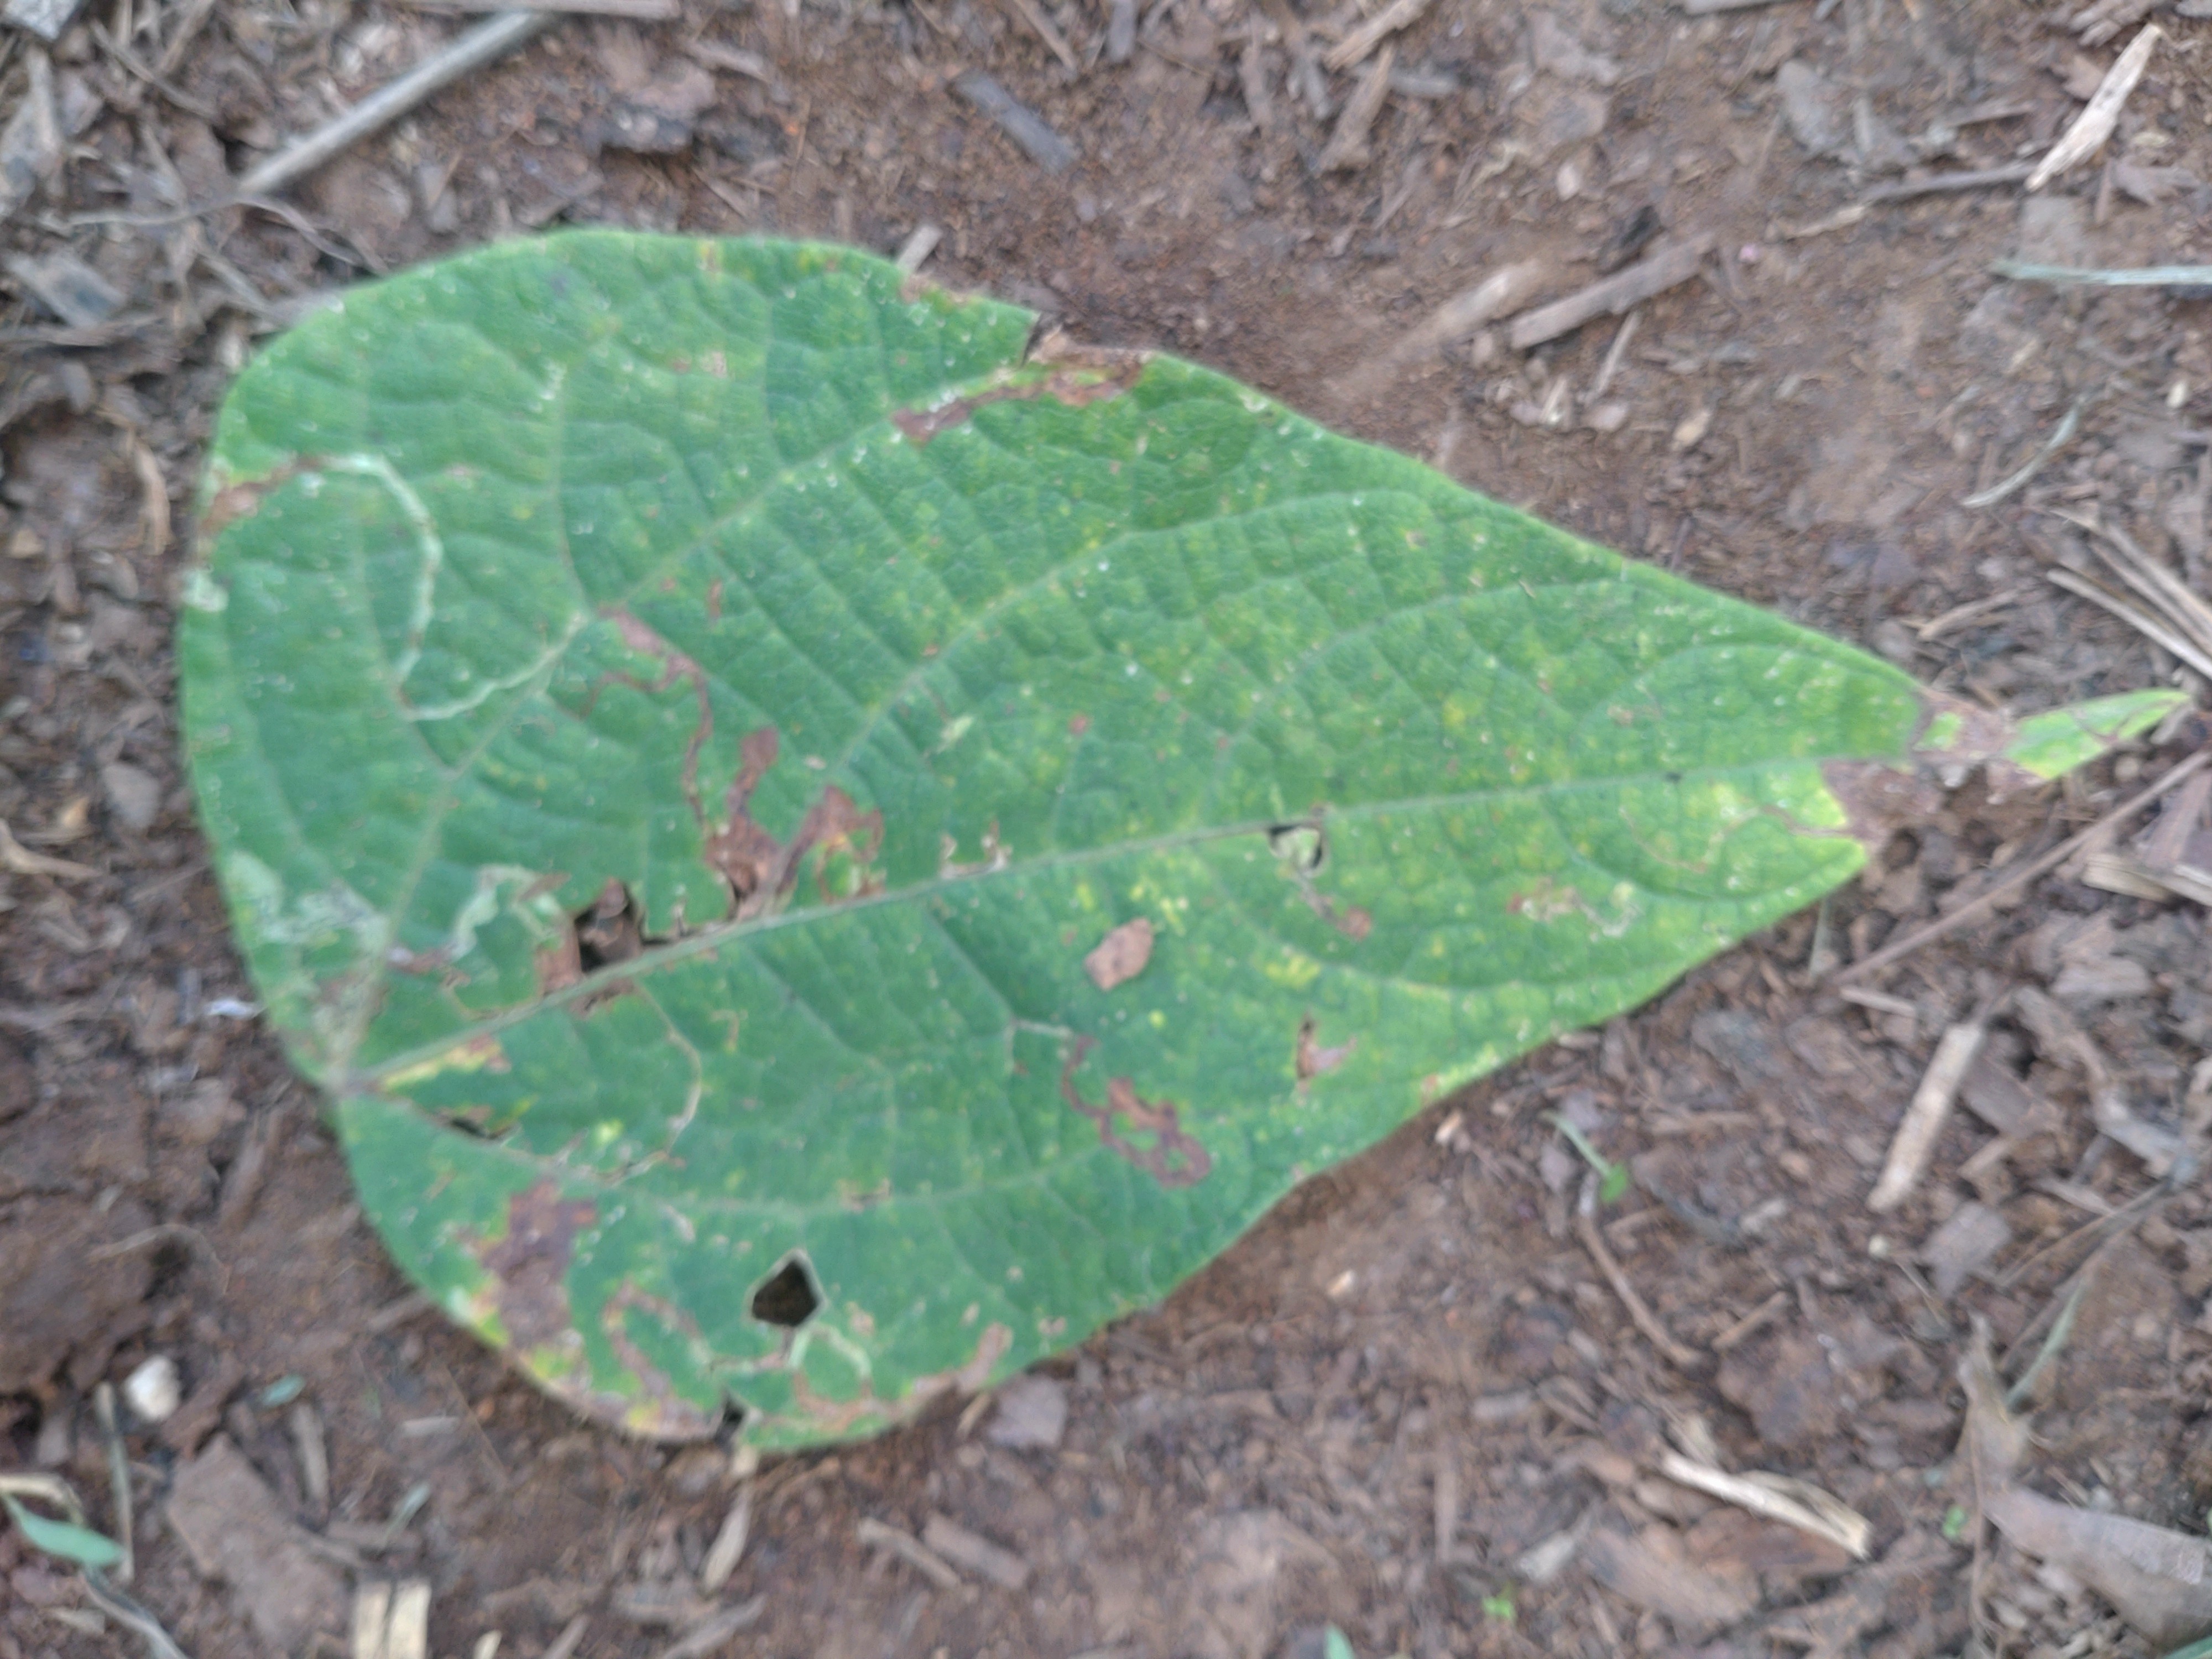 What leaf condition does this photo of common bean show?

anthracnose
